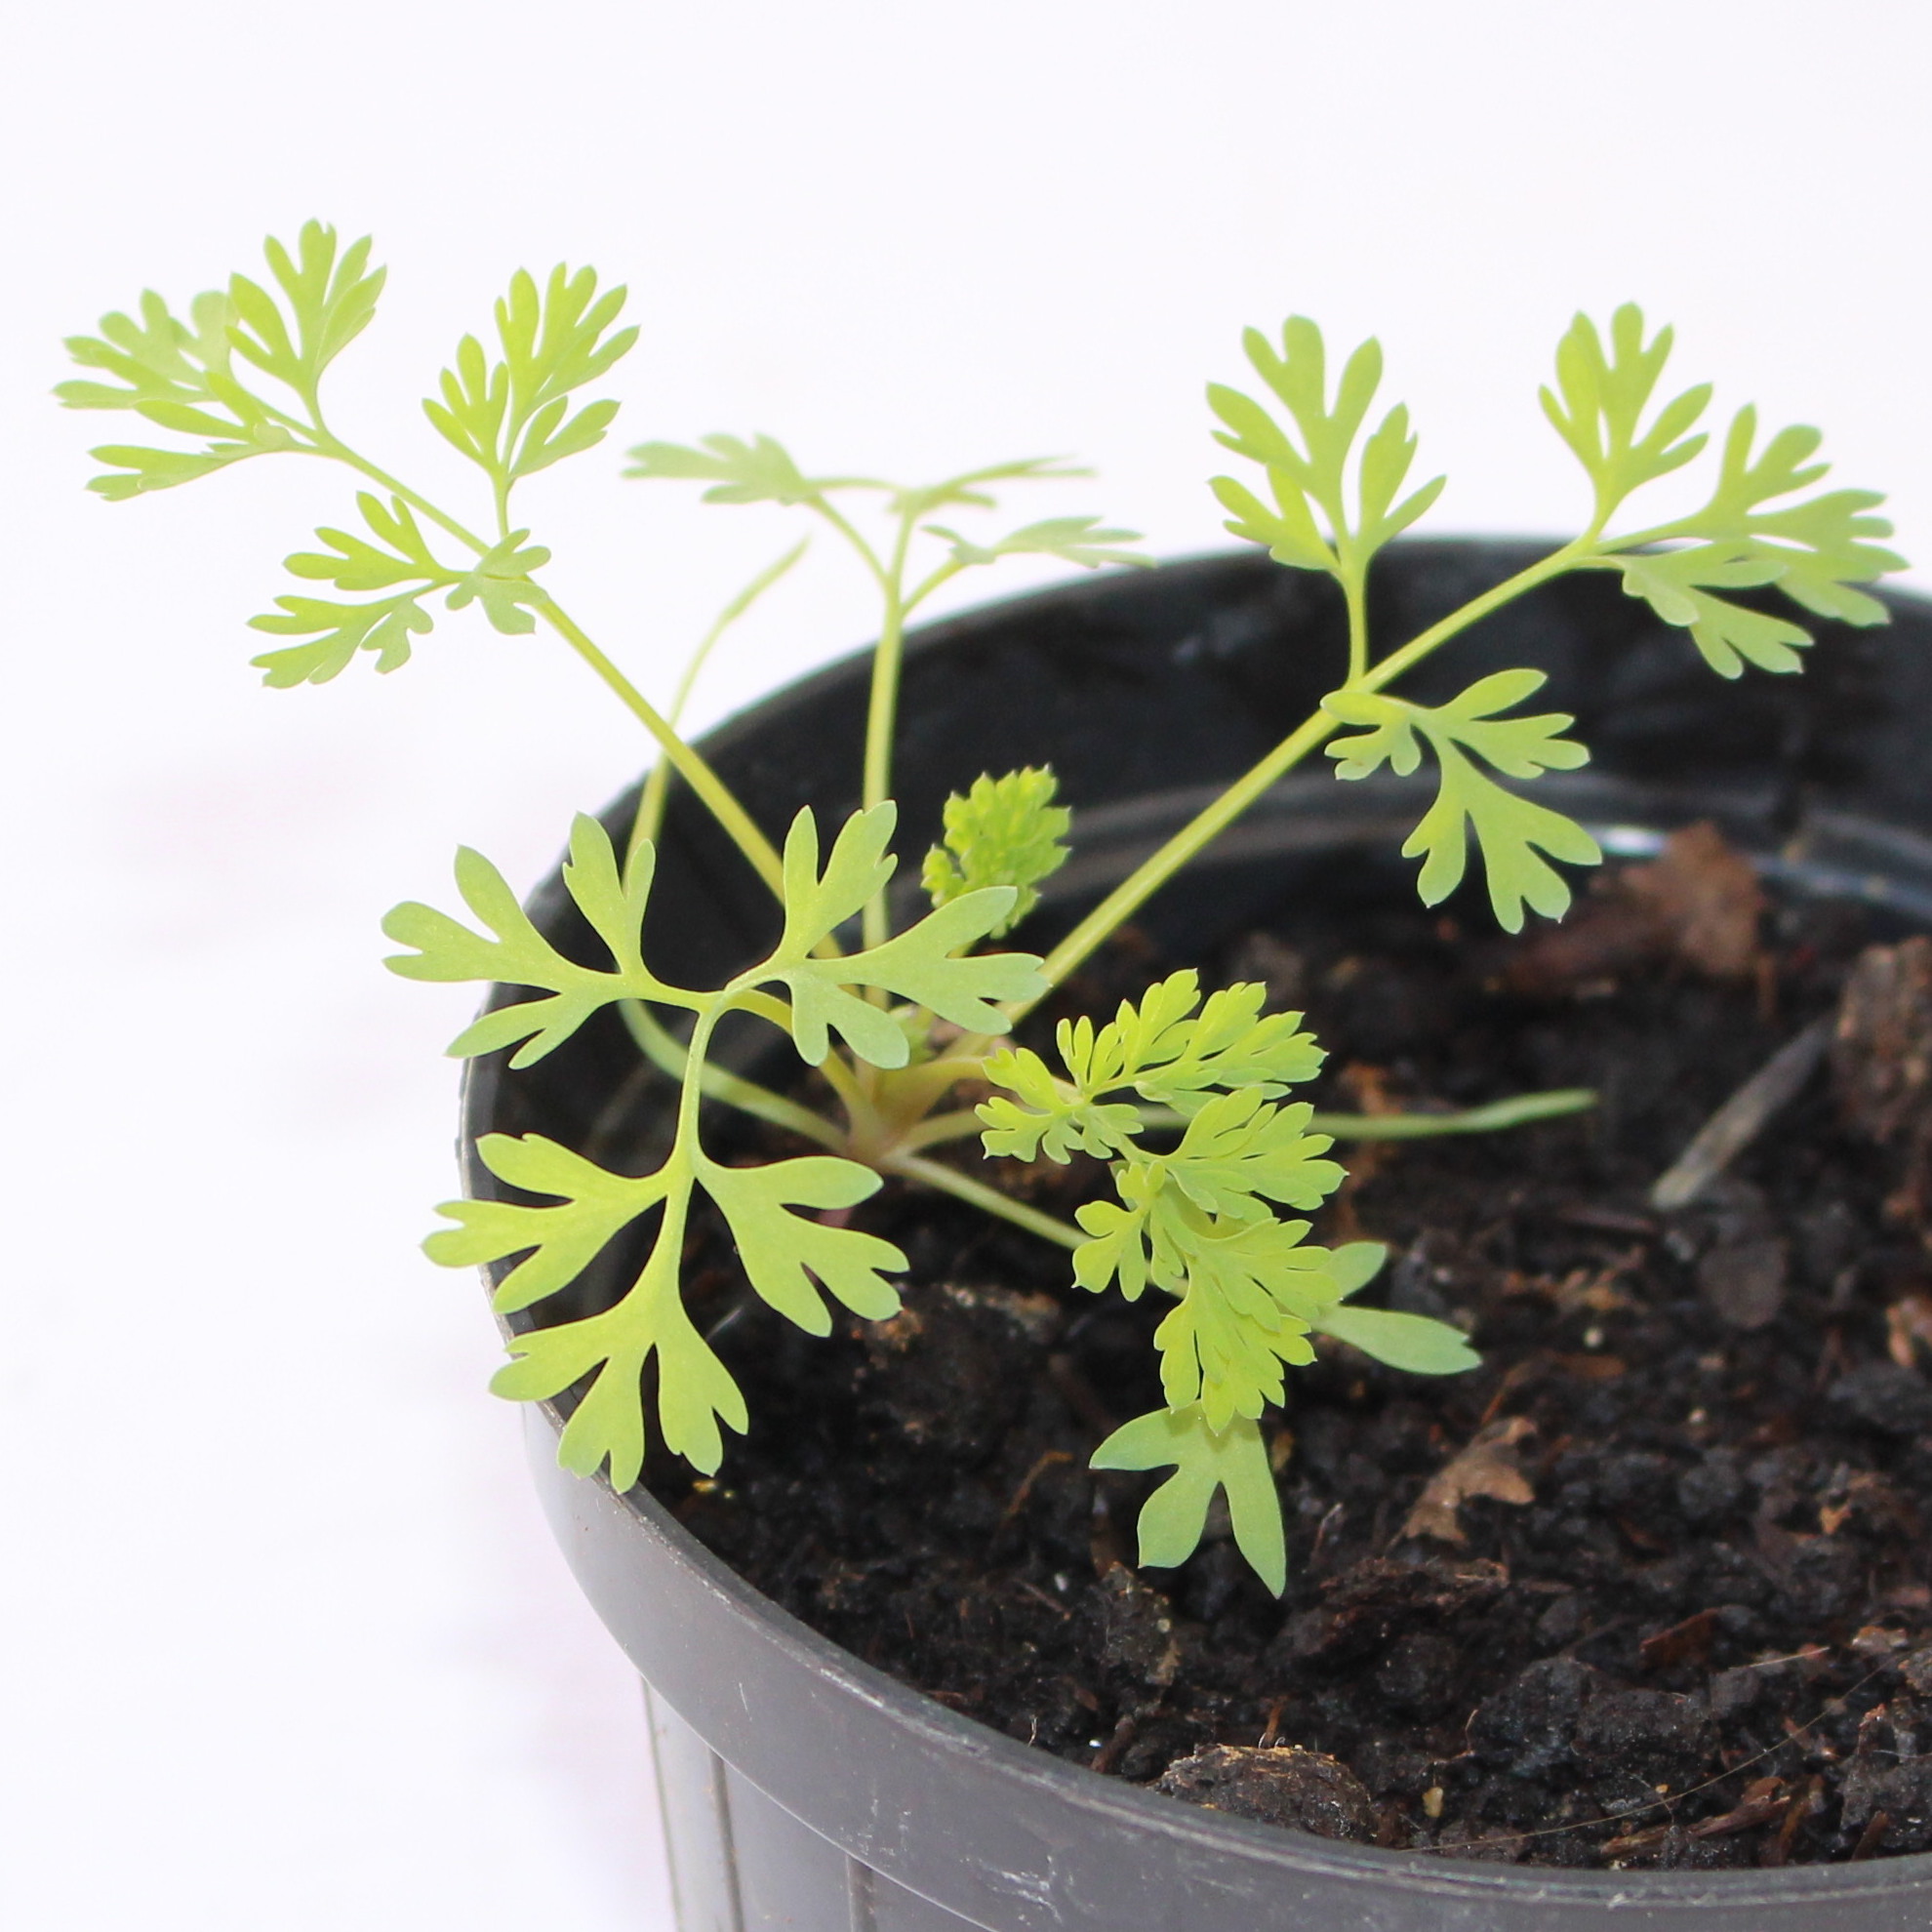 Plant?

Fumaria officinalis
